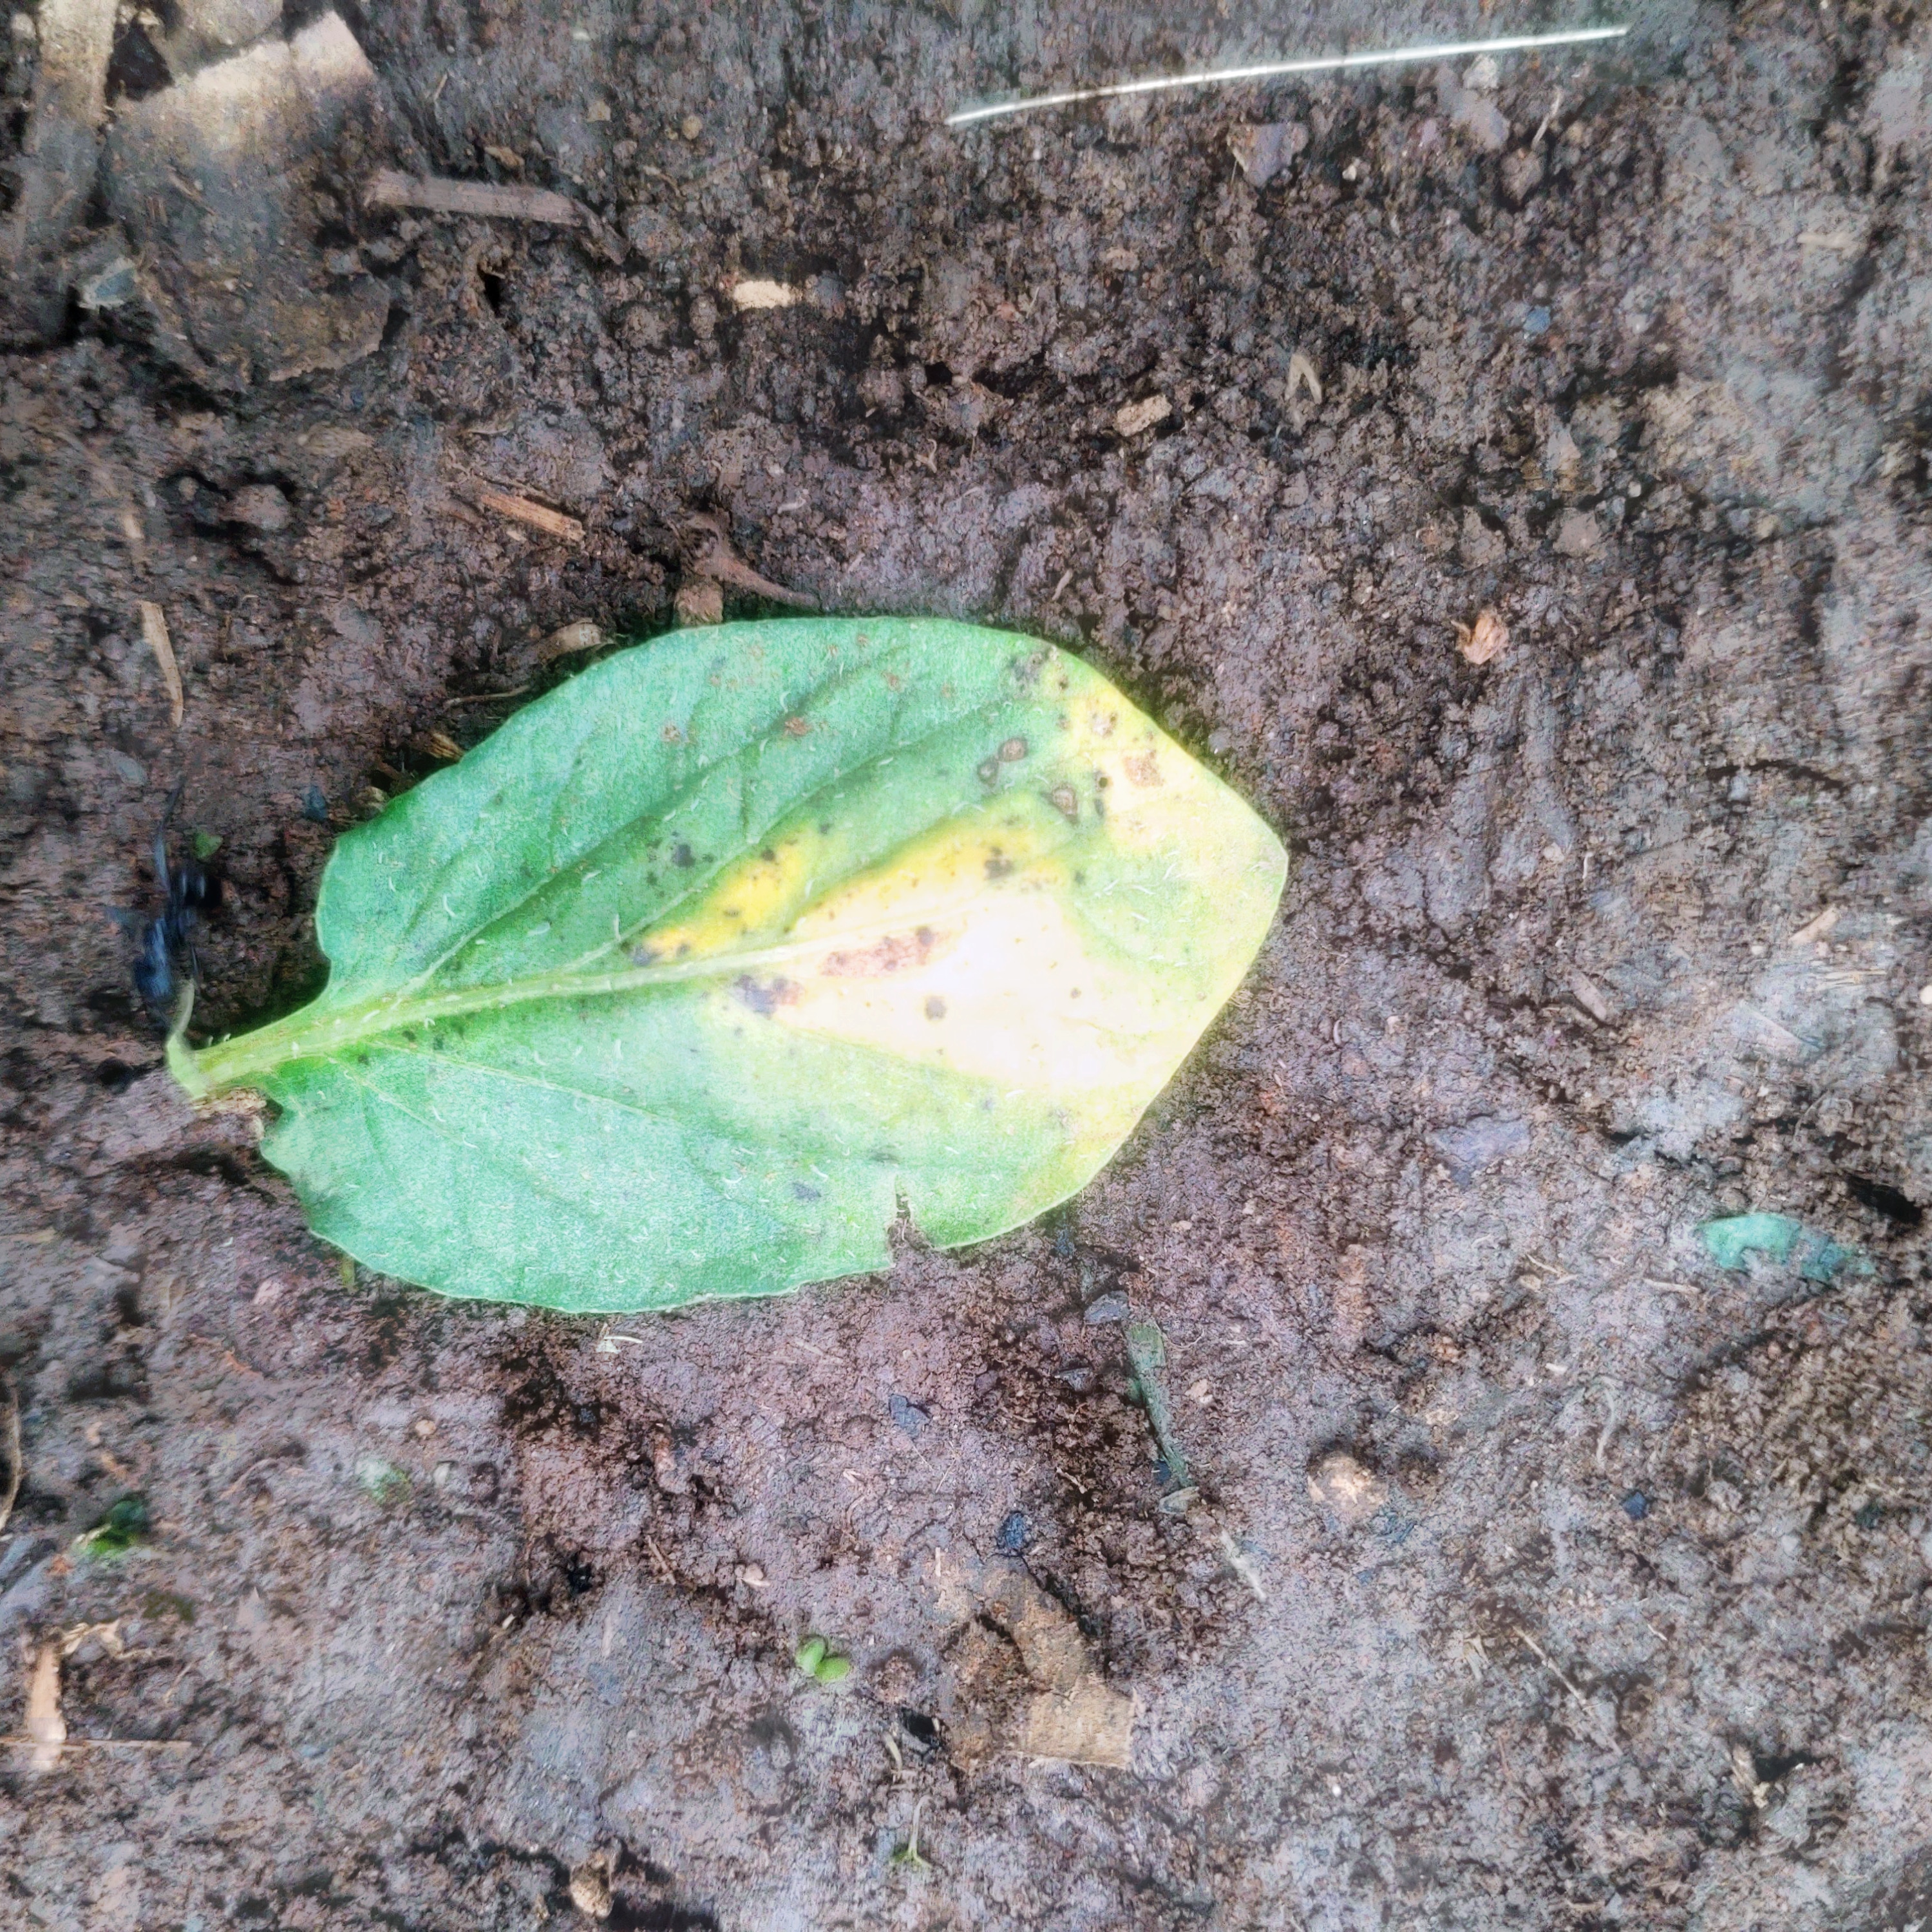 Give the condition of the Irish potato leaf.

late blight
